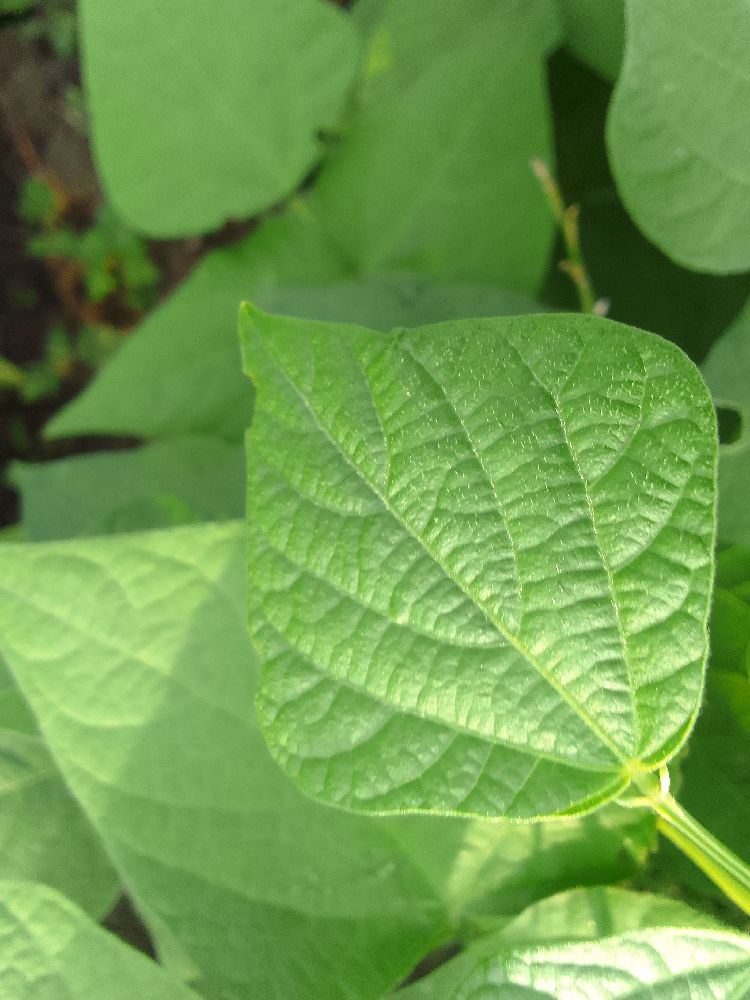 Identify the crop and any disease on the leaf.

common bean, healthy
